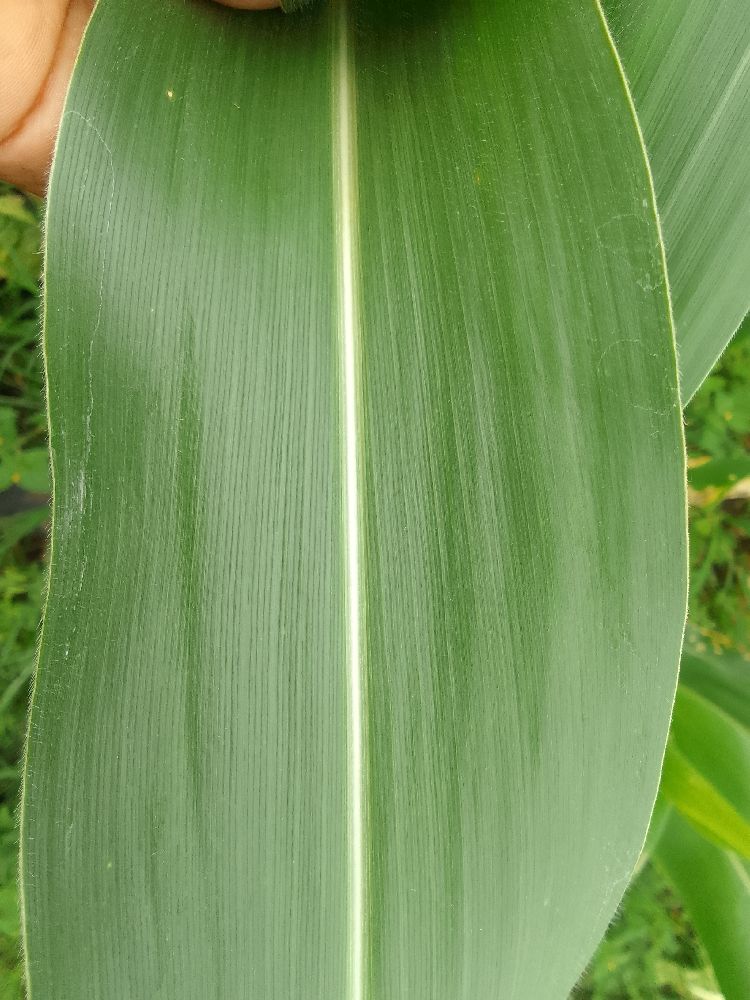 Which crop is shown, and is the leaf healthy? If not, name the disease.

maize, healthy
